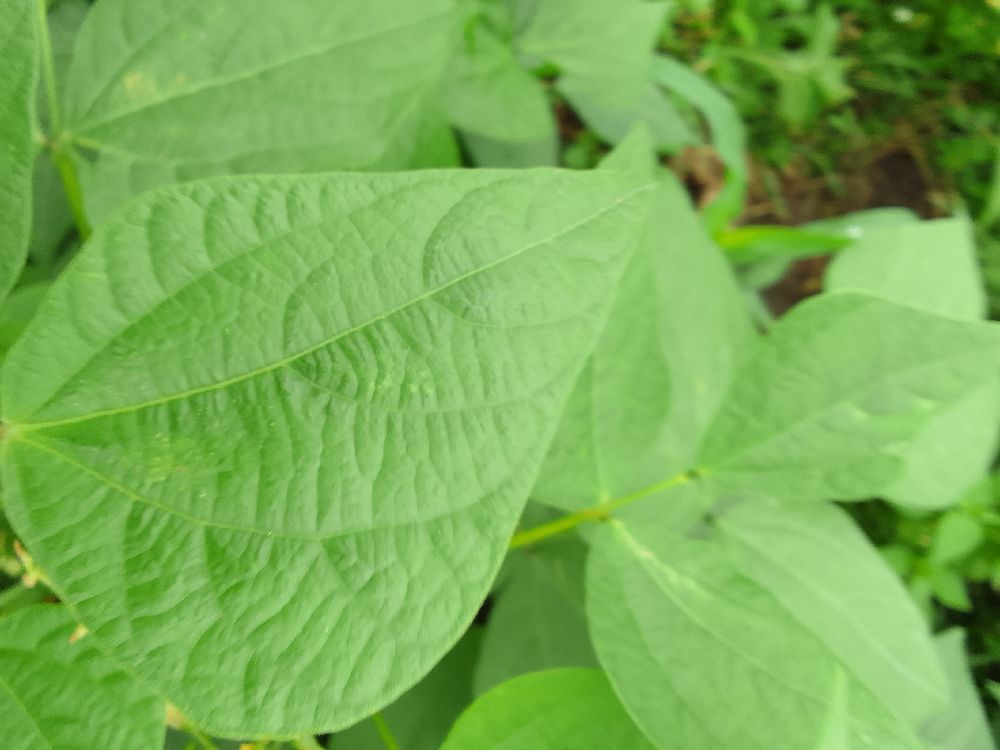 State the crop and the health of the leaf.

common bean, healthy
